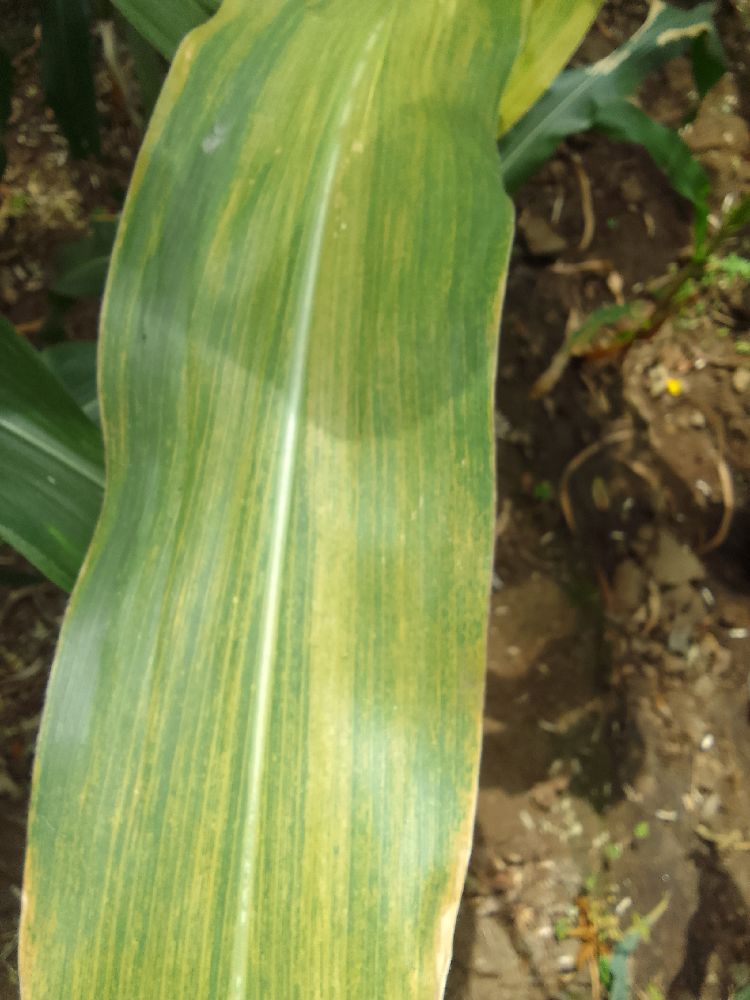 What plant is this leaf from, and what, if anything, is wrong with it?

maize, maize lethal necrosis
